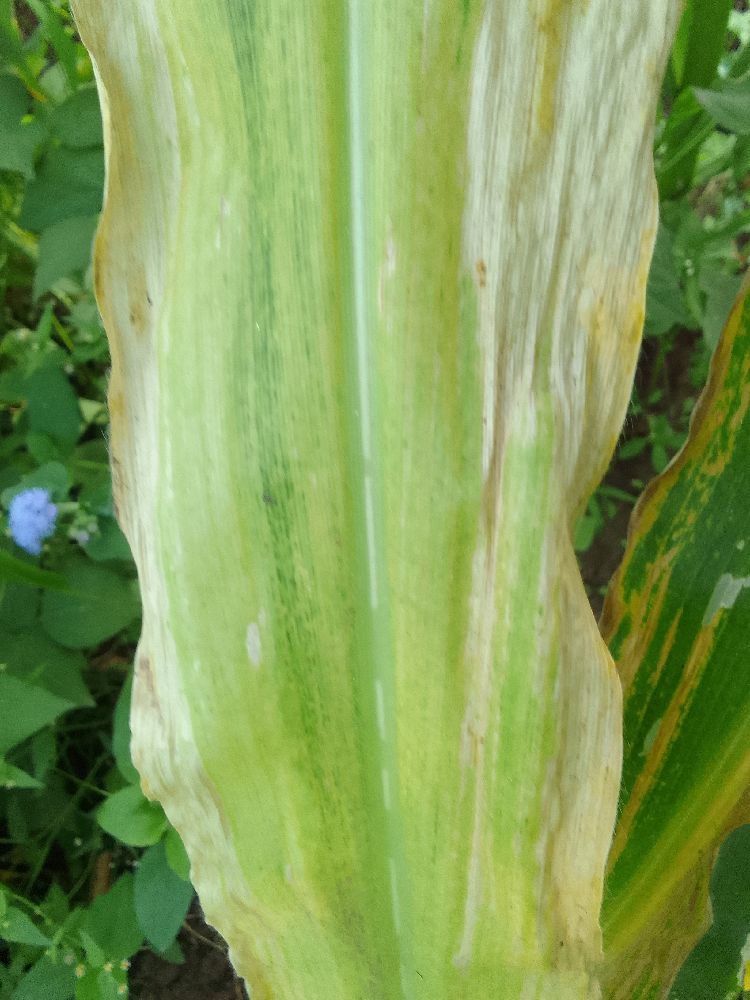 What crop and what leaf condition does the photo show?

maize, maize lethal necrosis
